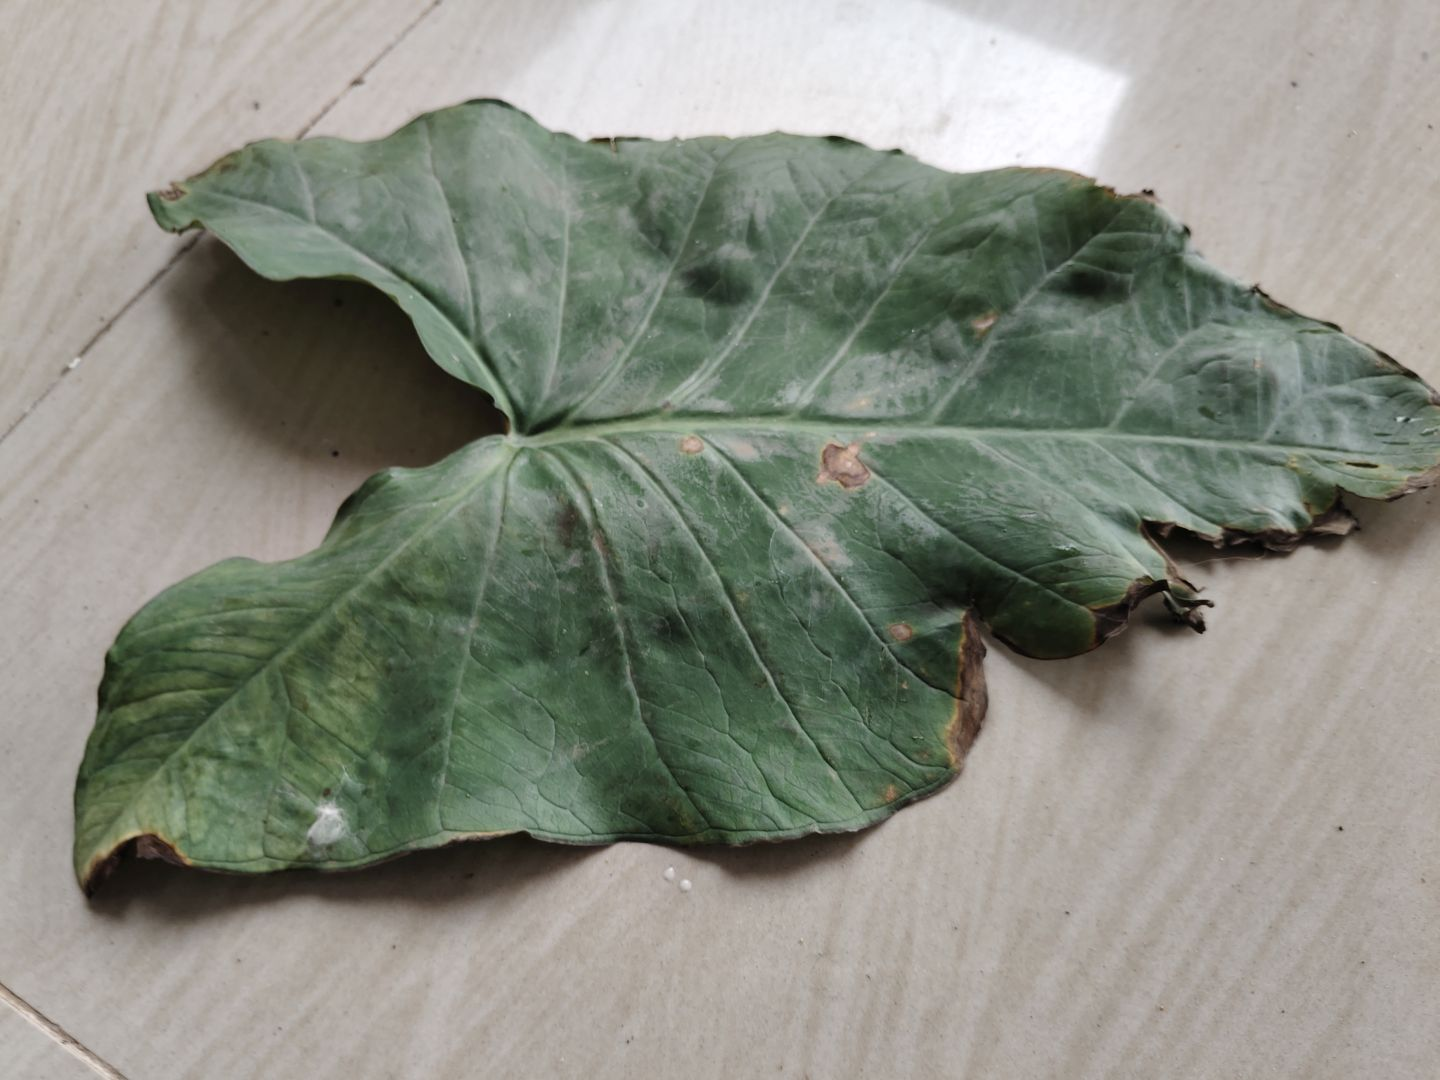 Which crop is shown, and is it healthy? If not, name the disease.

taro, leaf blight
